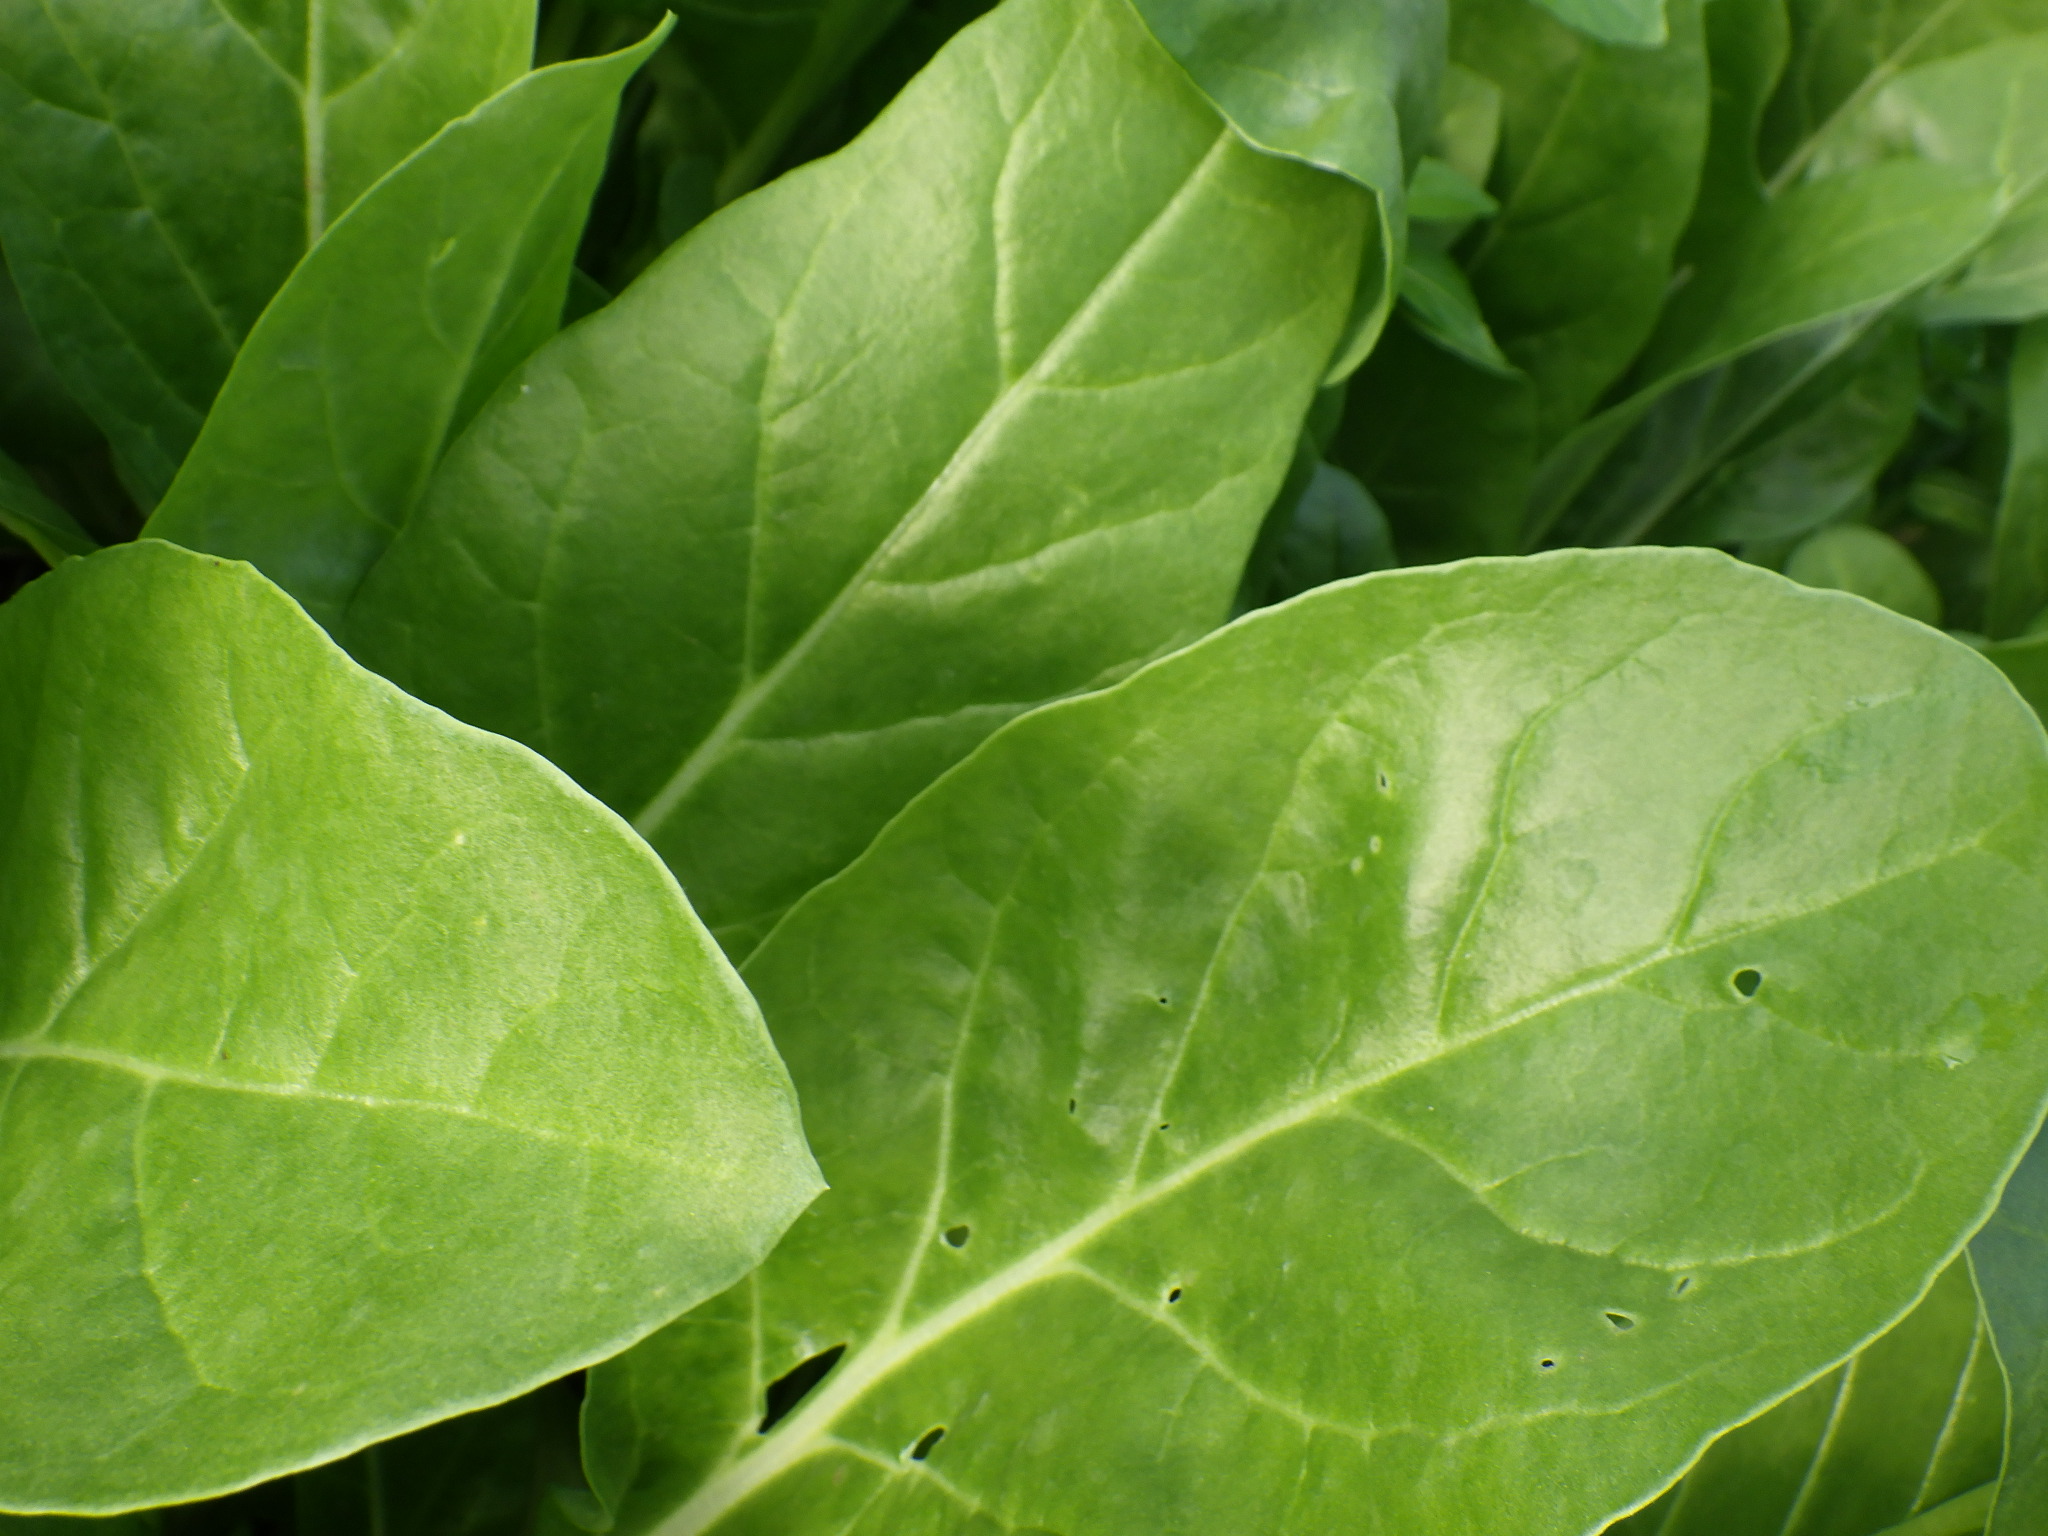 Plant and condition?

chard, healthy
